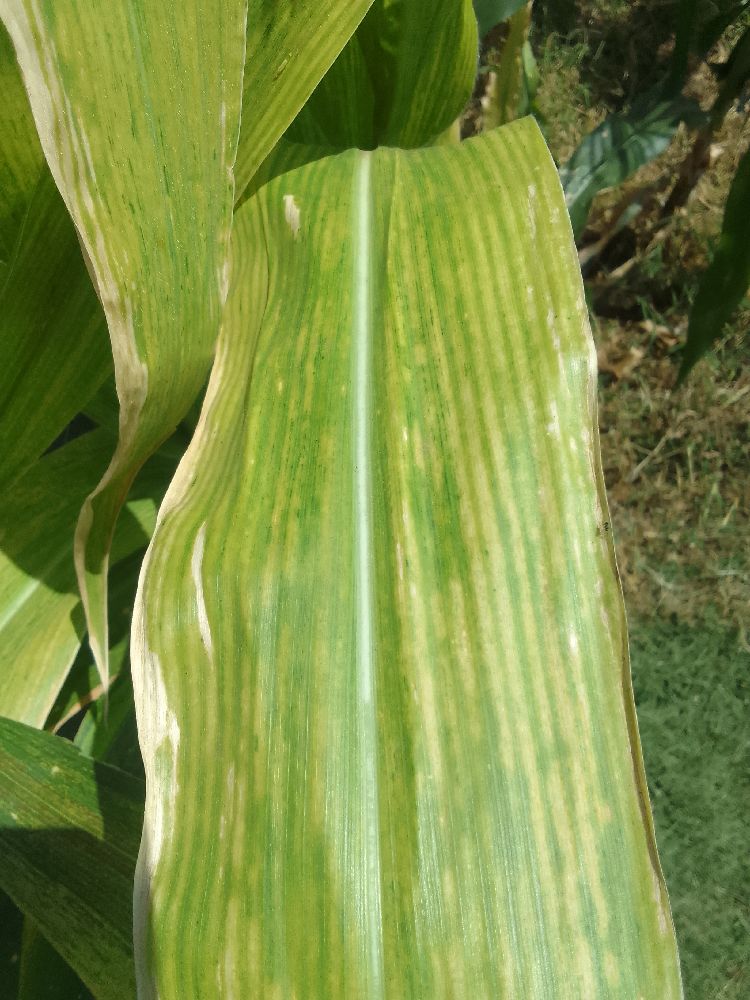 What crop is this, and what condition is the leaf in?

maize, maize lethal necrosis
